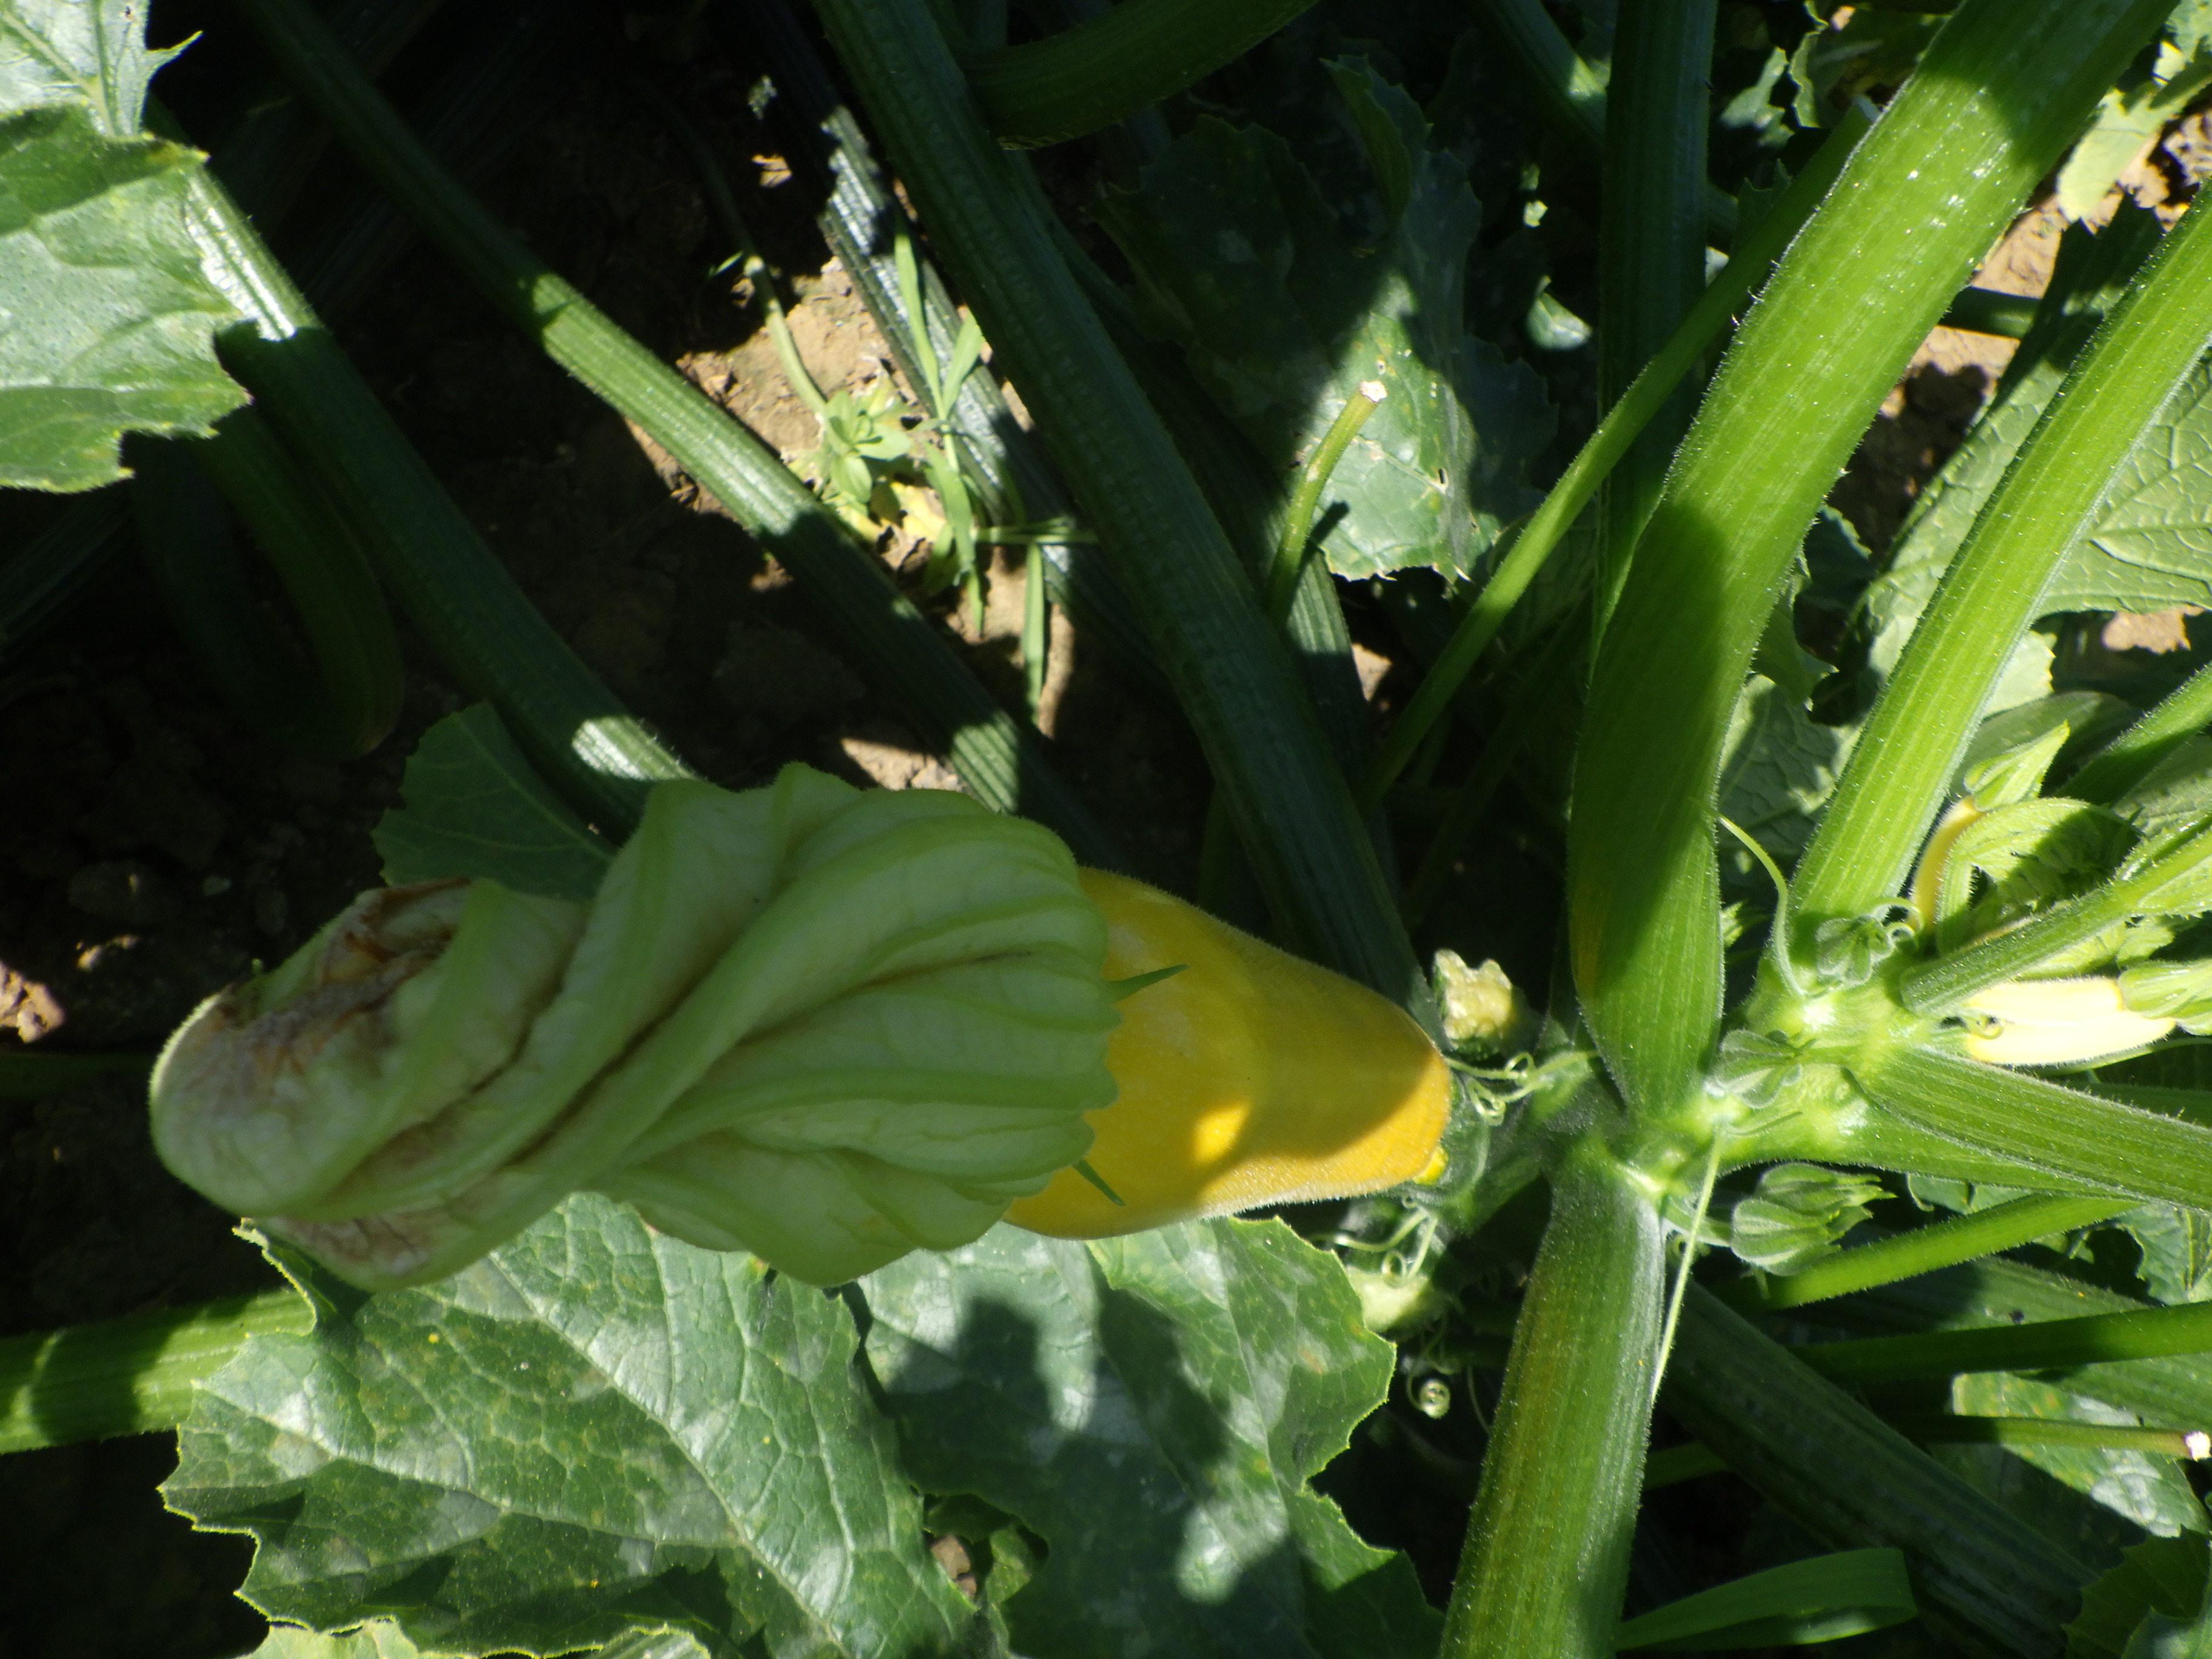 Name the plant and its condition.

zucchini, mechanical damage
